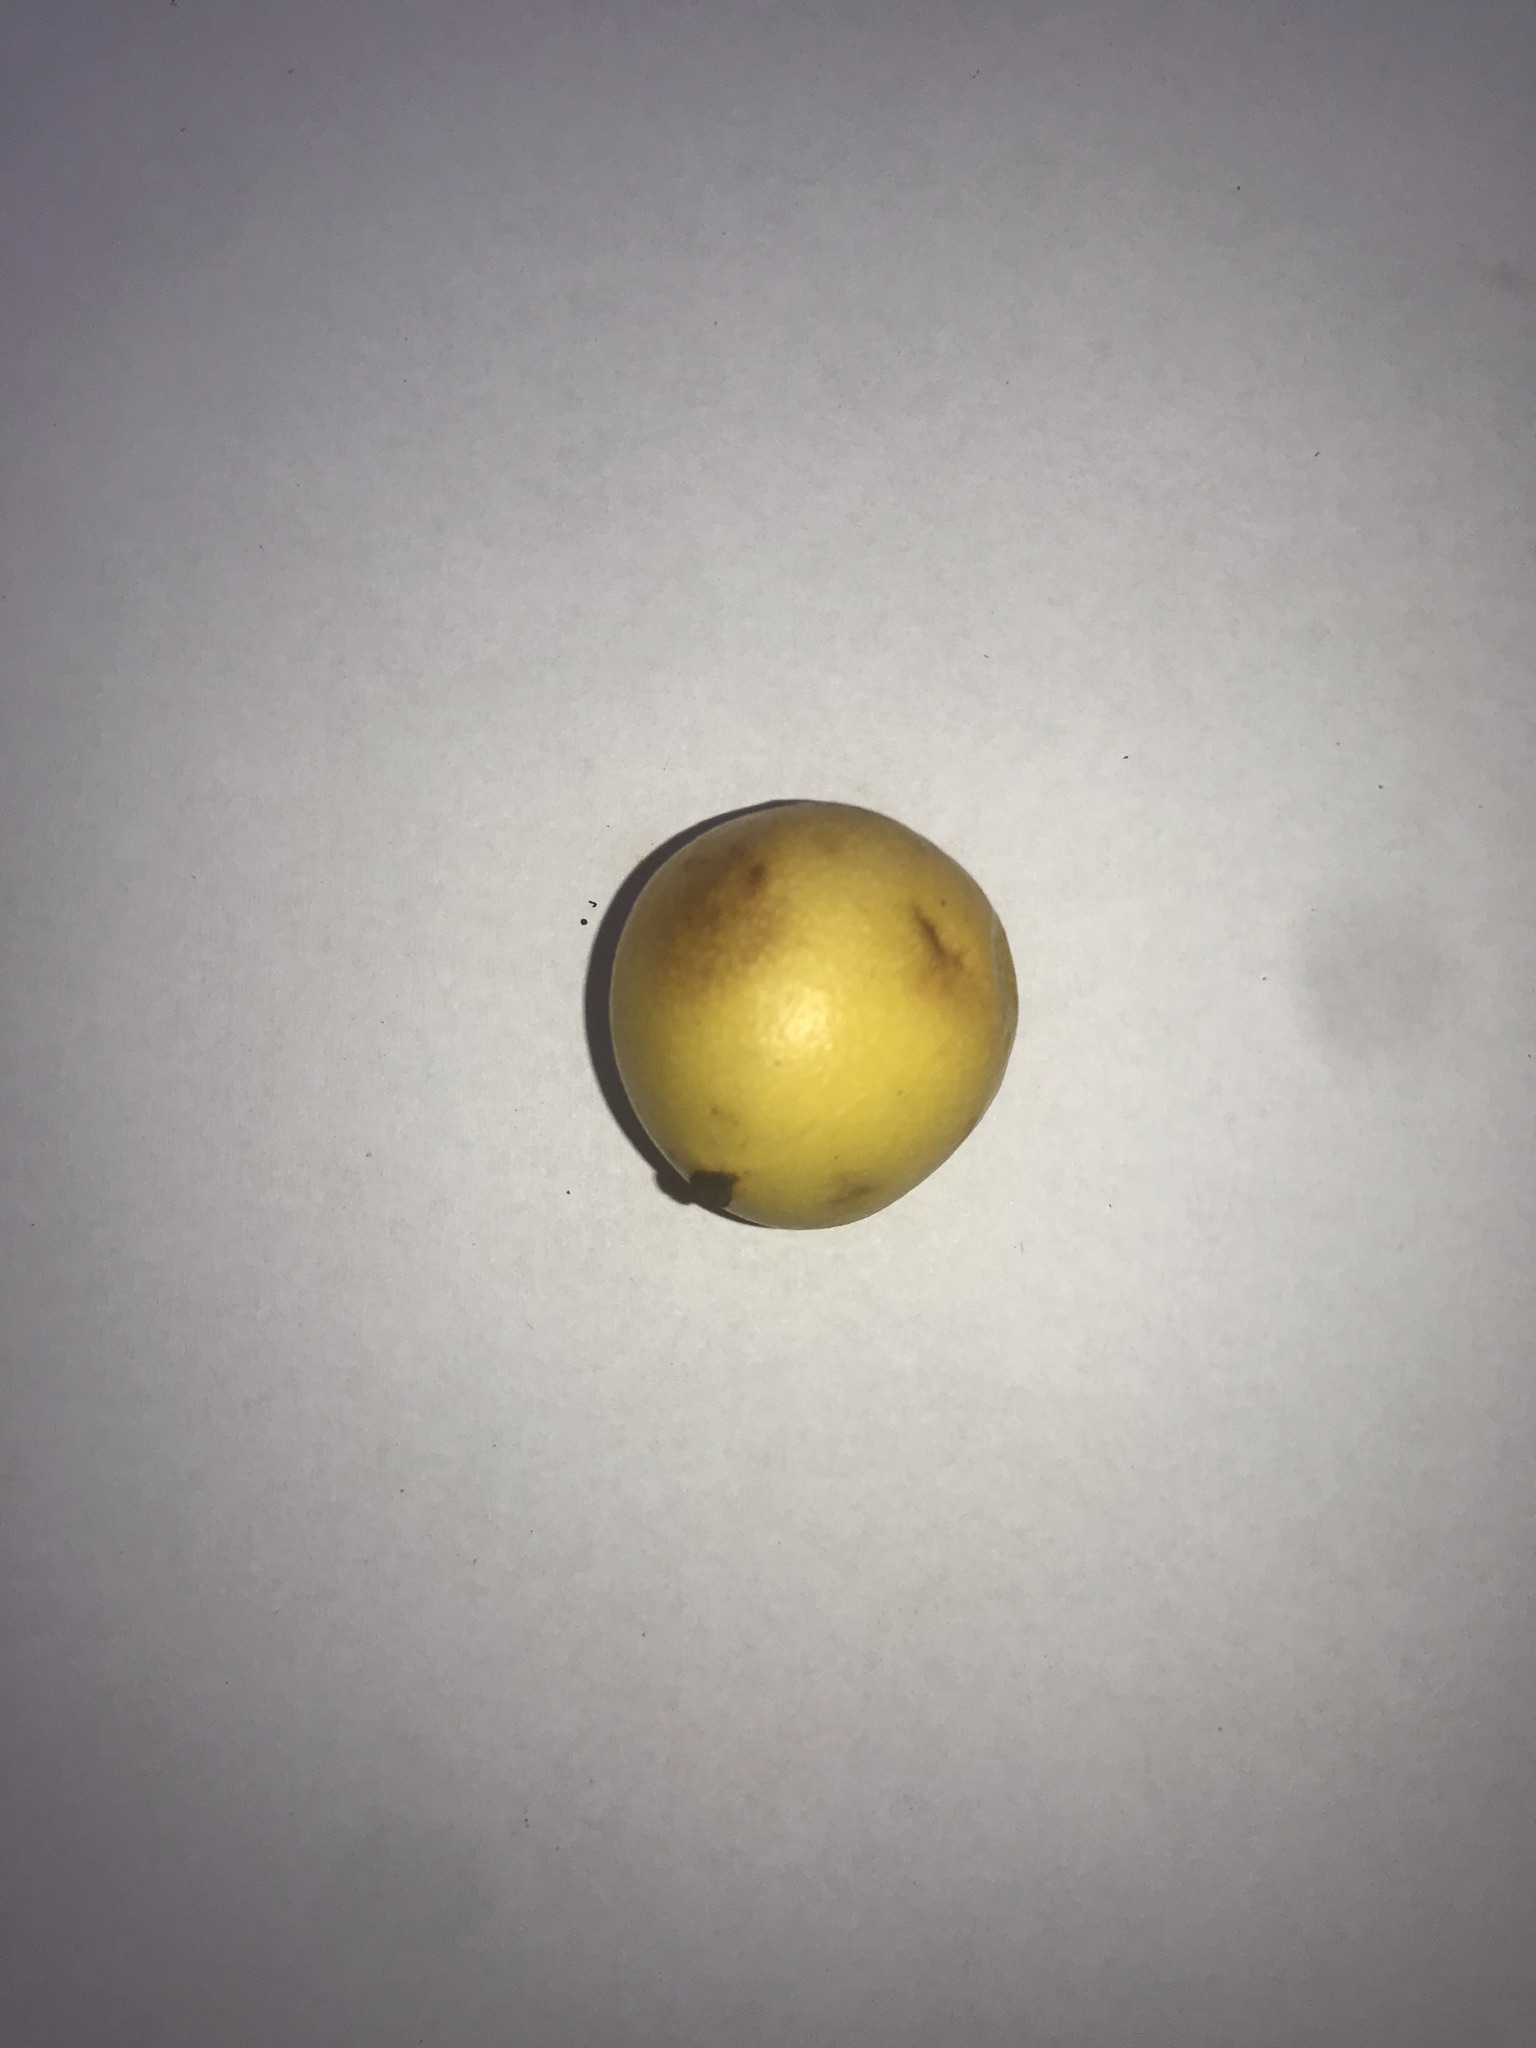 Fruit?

abiu
